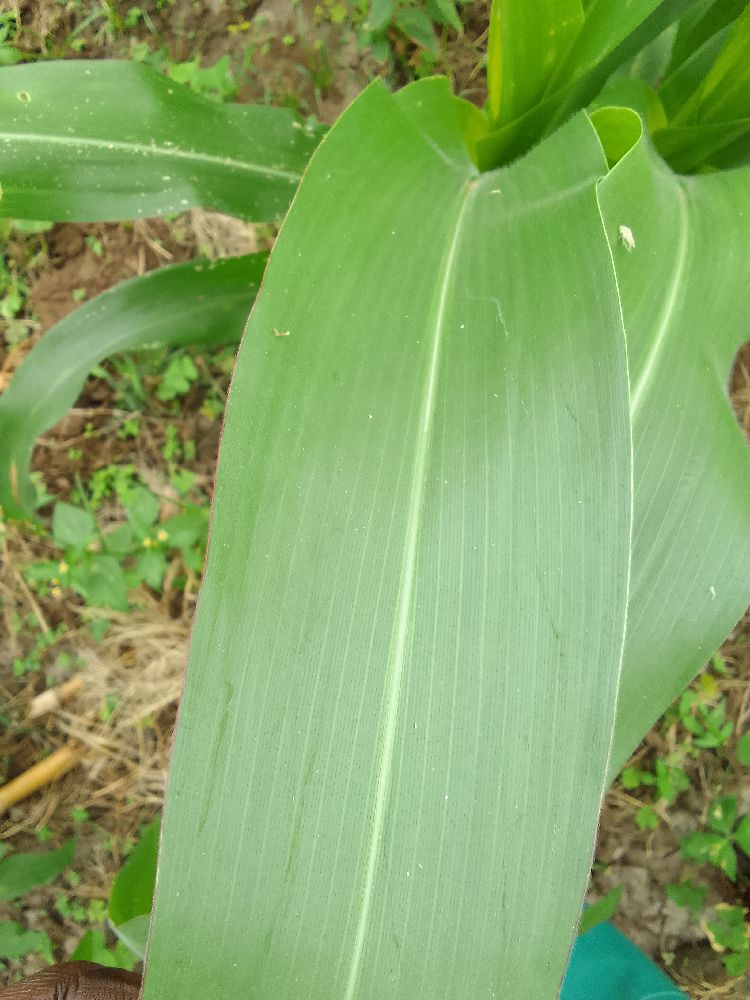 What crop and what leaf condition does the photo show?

maize, healthy
